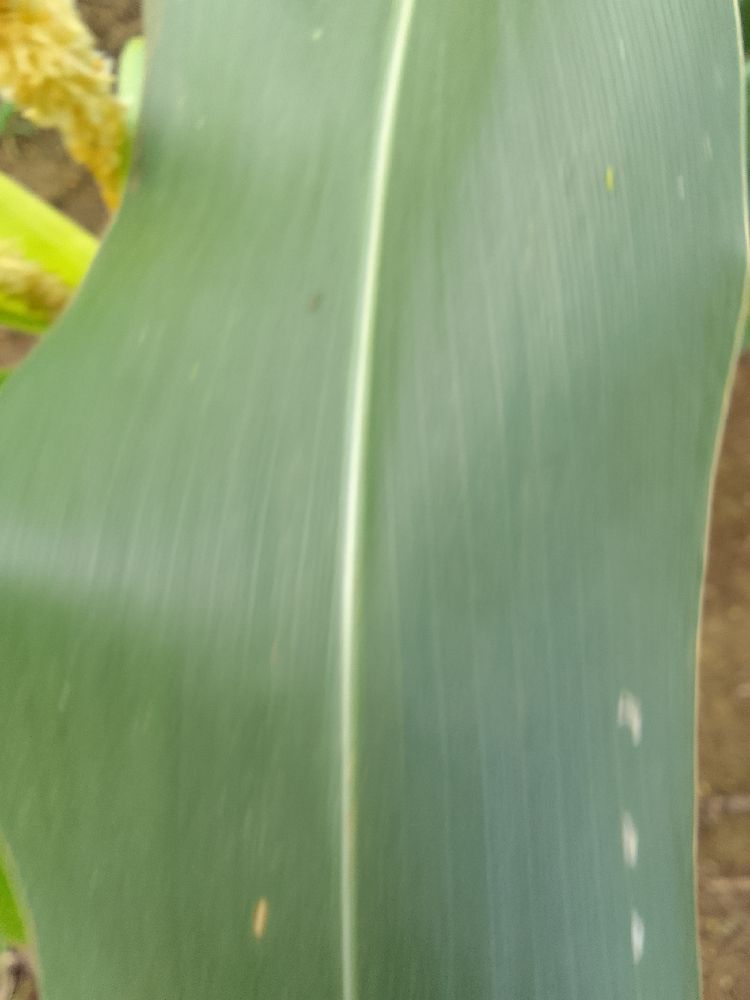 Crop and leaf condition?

maize, healthy
